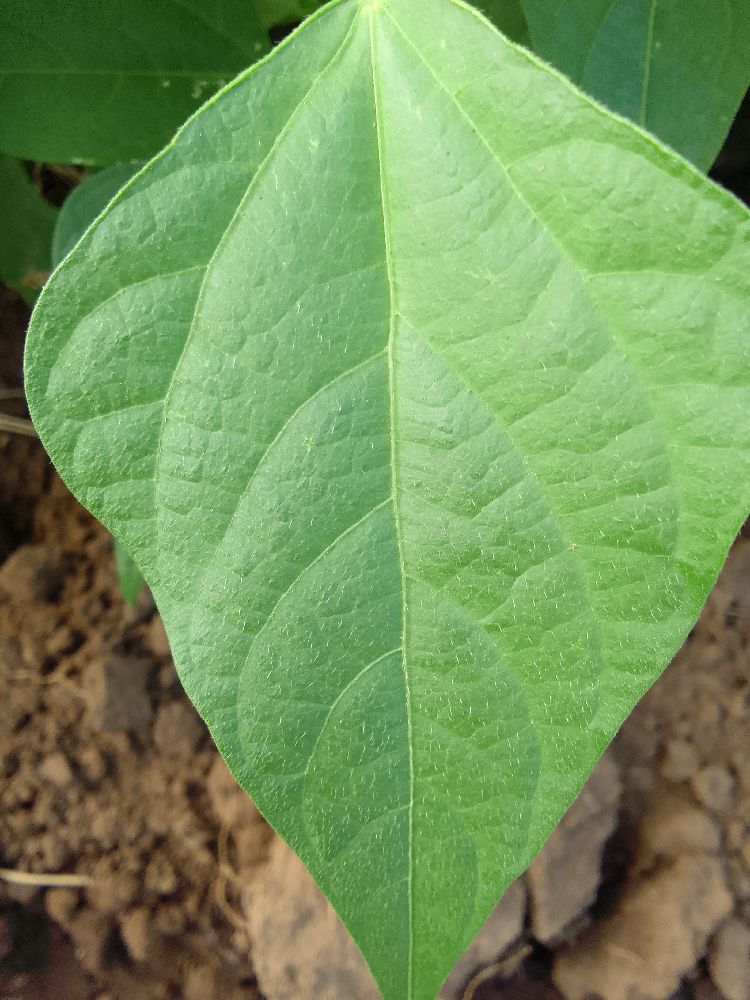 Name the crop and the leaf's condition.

common bean, healthy
